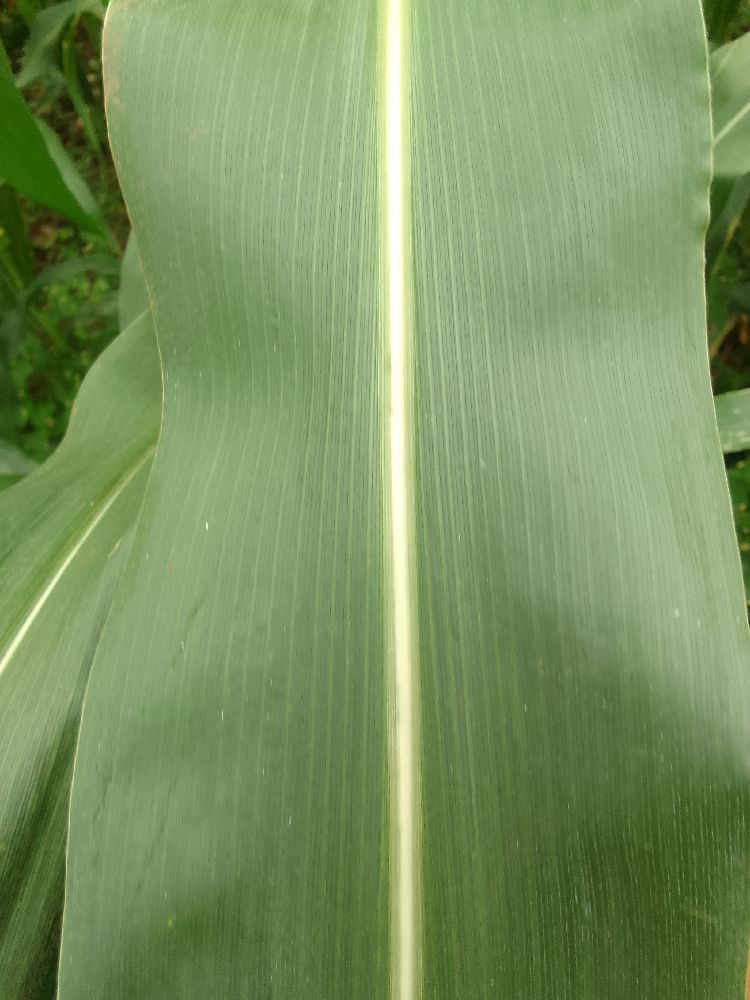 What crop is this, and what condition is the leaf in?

maize, healthy
